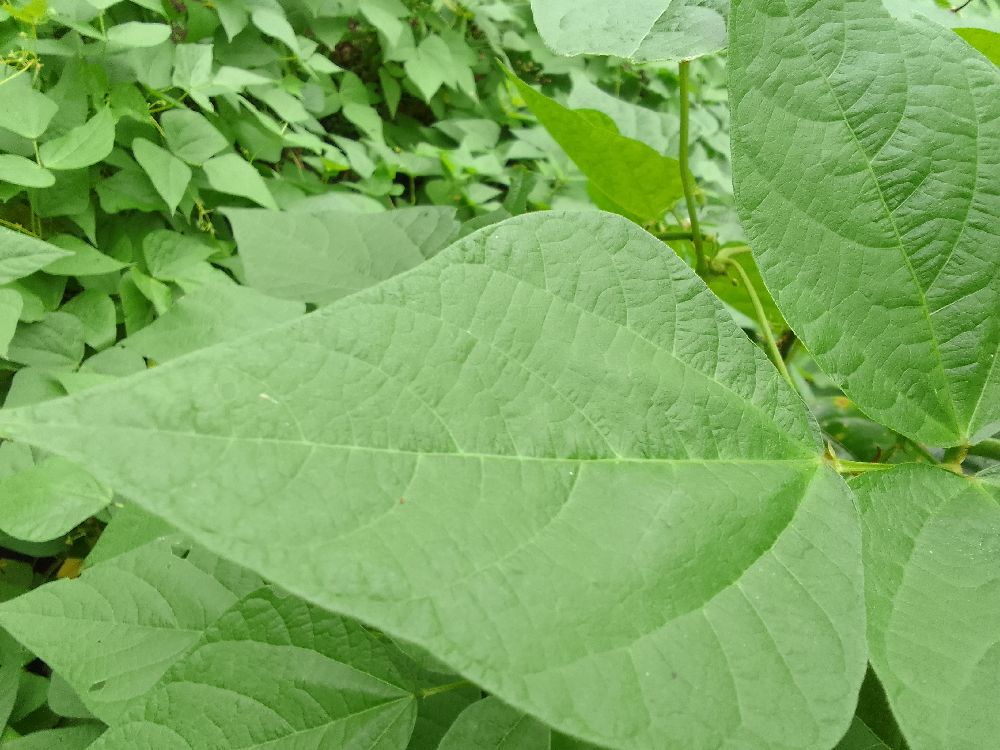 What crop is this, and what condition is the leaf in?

common bean, healthy
